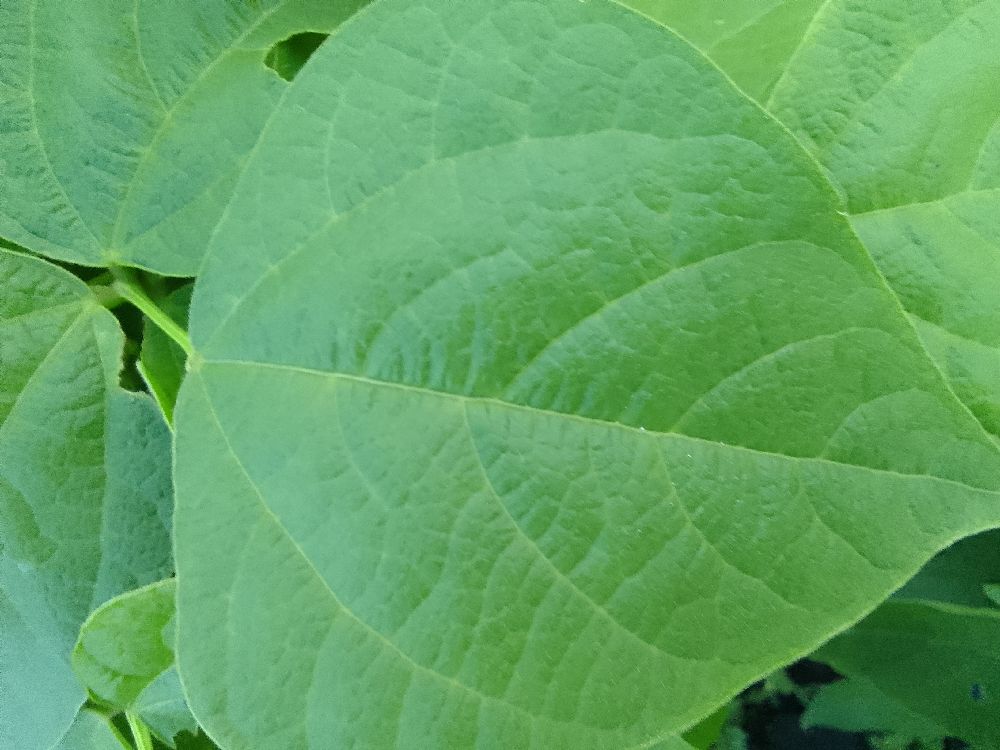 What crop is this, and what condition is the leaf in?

common bean, healthy
